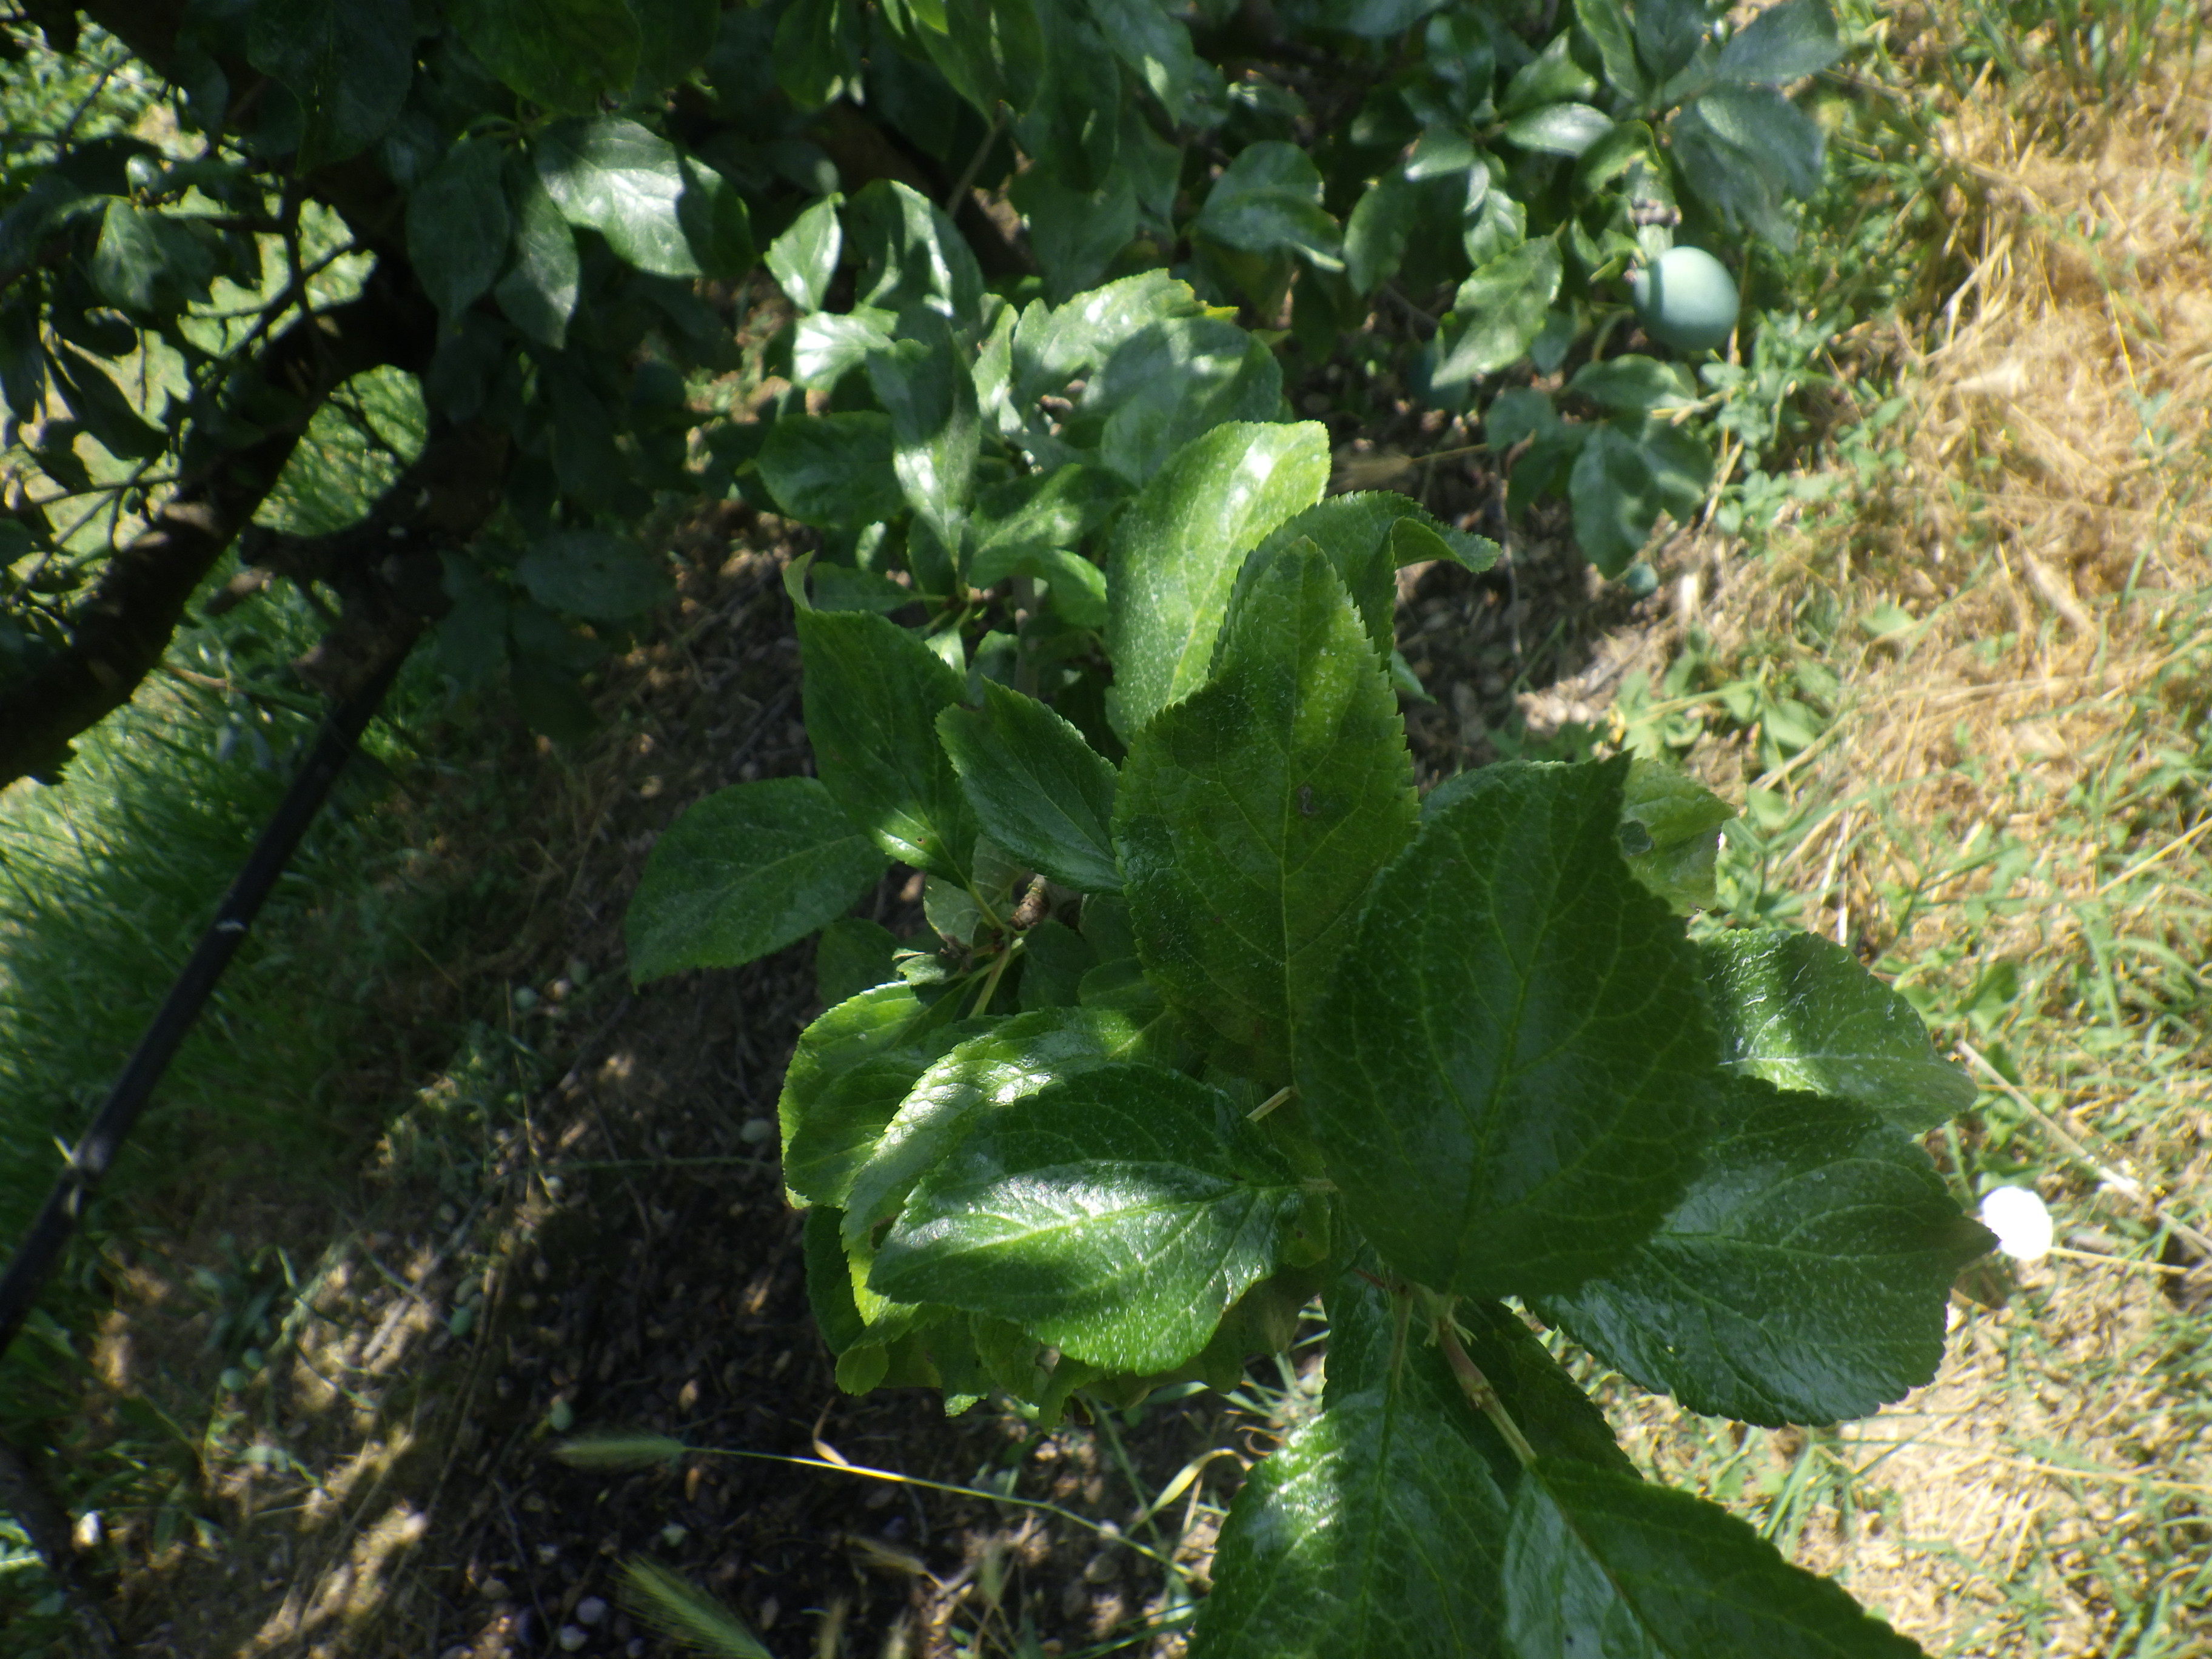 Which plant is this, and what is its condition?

plum, sharka
